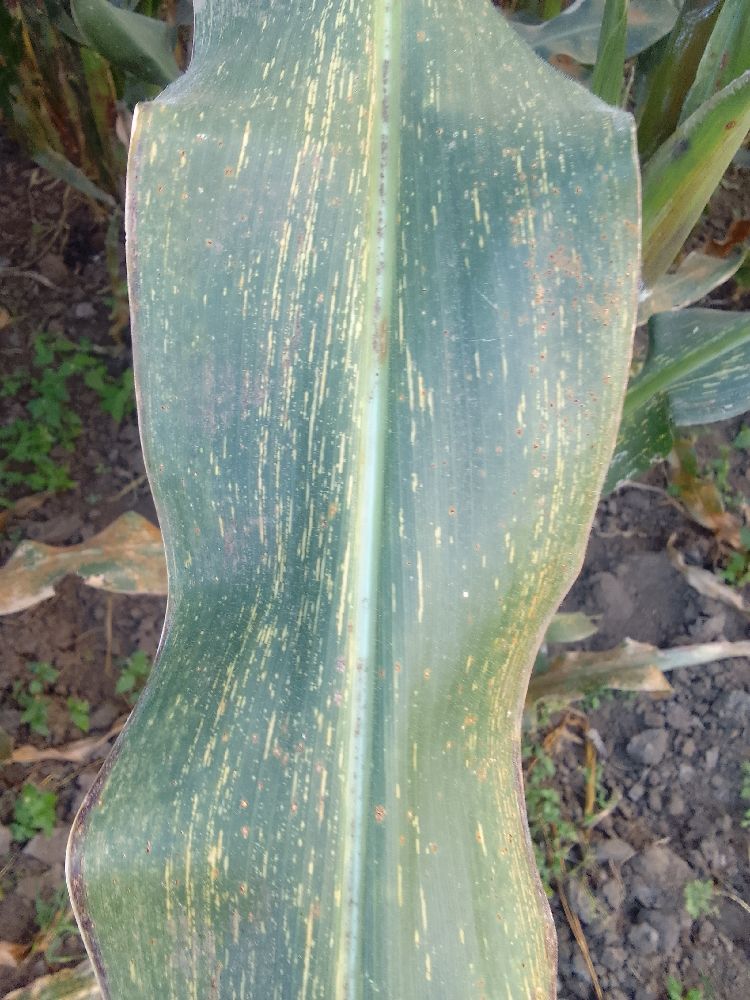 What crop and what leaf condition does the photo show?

maize, maize streak virus
